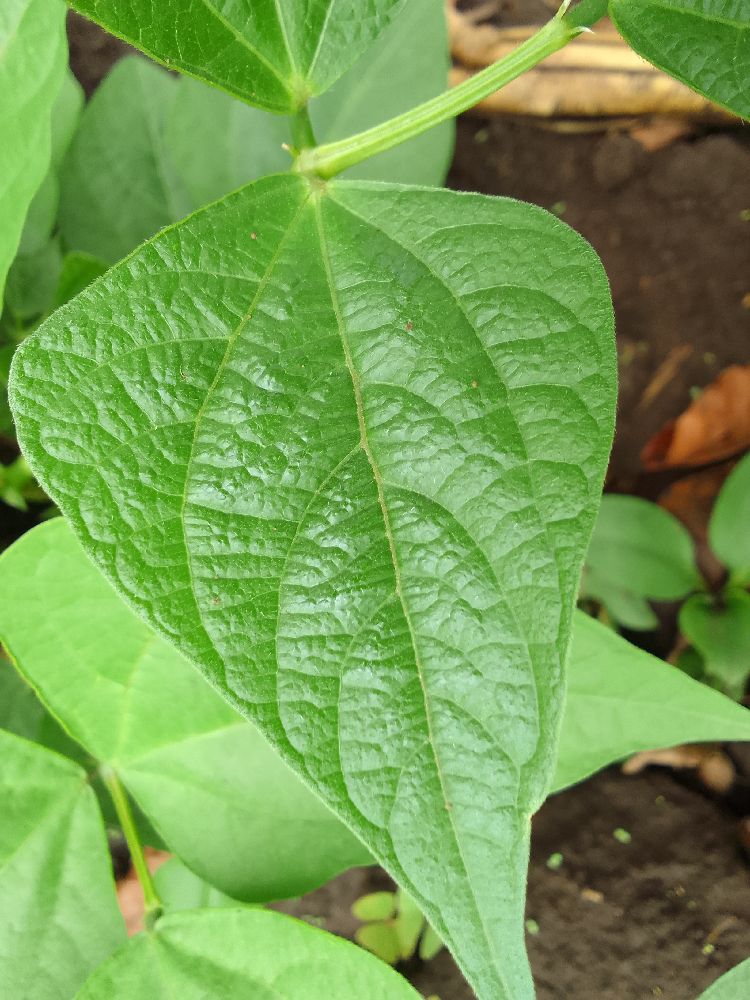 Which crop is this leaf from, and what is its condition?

common bean, healthy
